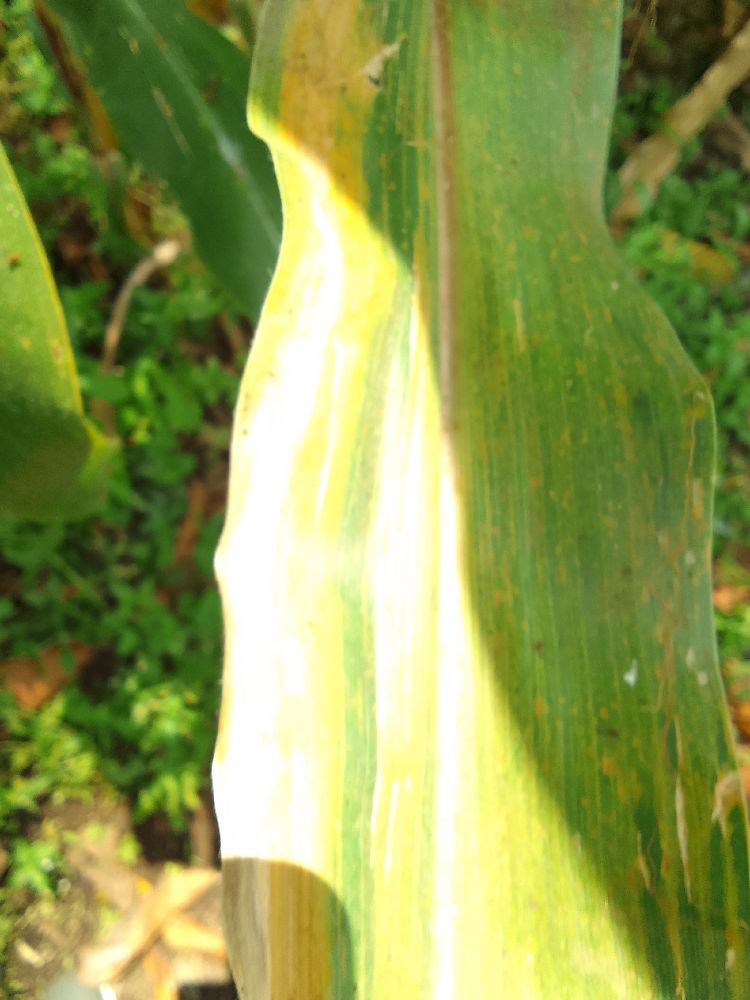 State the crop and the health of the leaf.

maize, maize lethal necrosis
